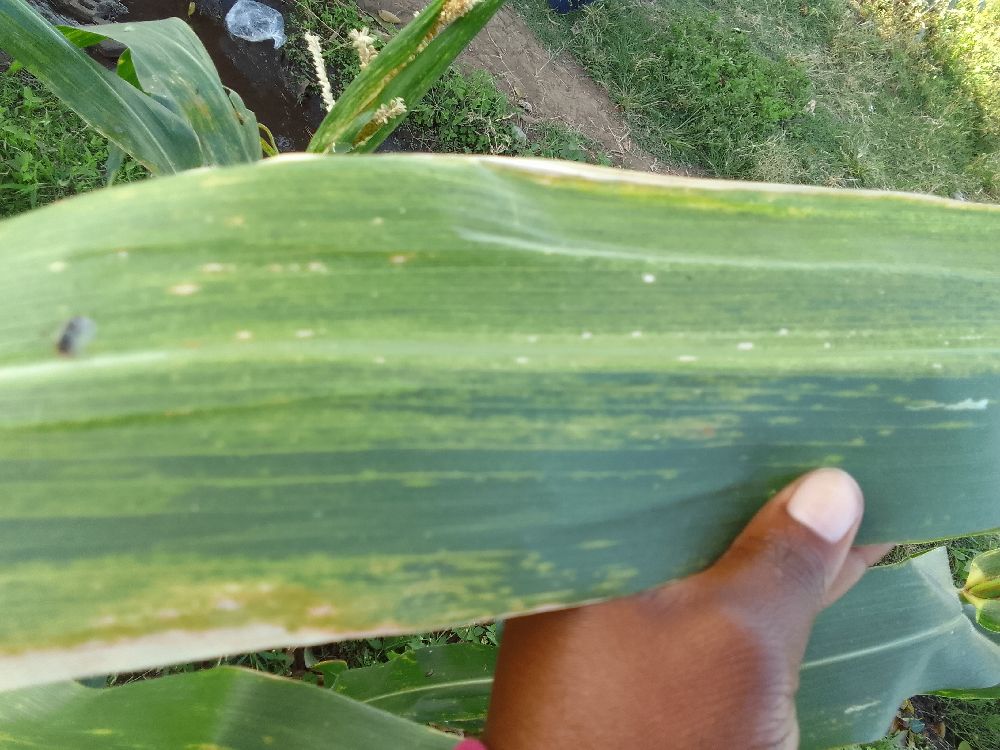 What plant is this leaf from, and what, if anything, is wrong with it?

maize, maize lethal necrosis
